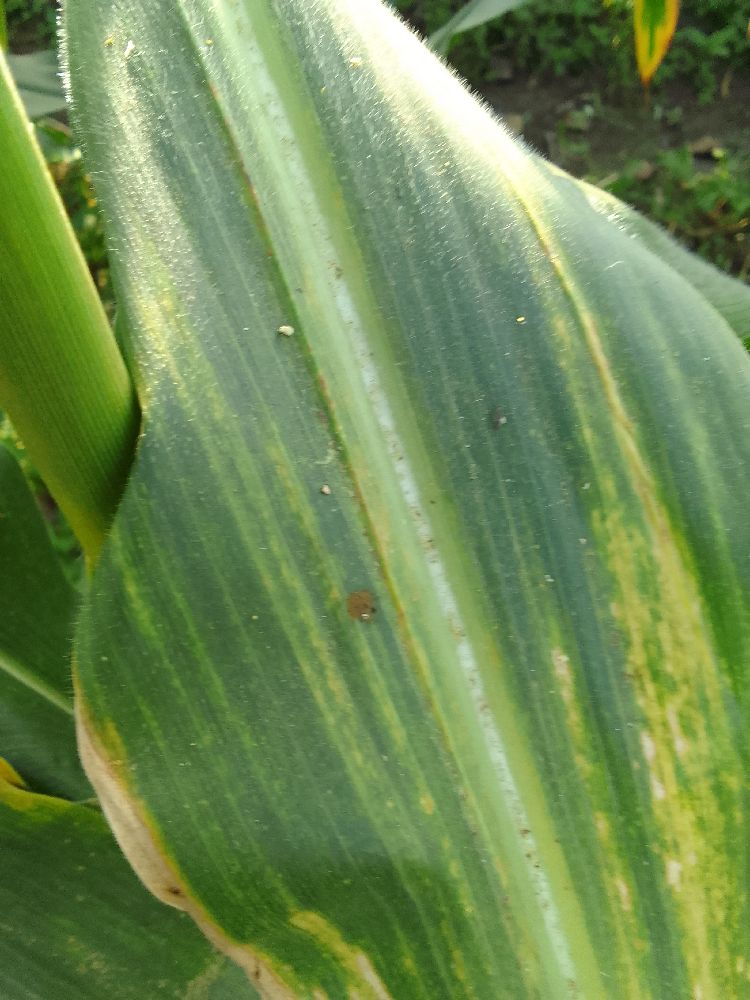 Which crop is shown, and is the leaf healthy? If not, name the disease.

maize, maize lethal necrosis
